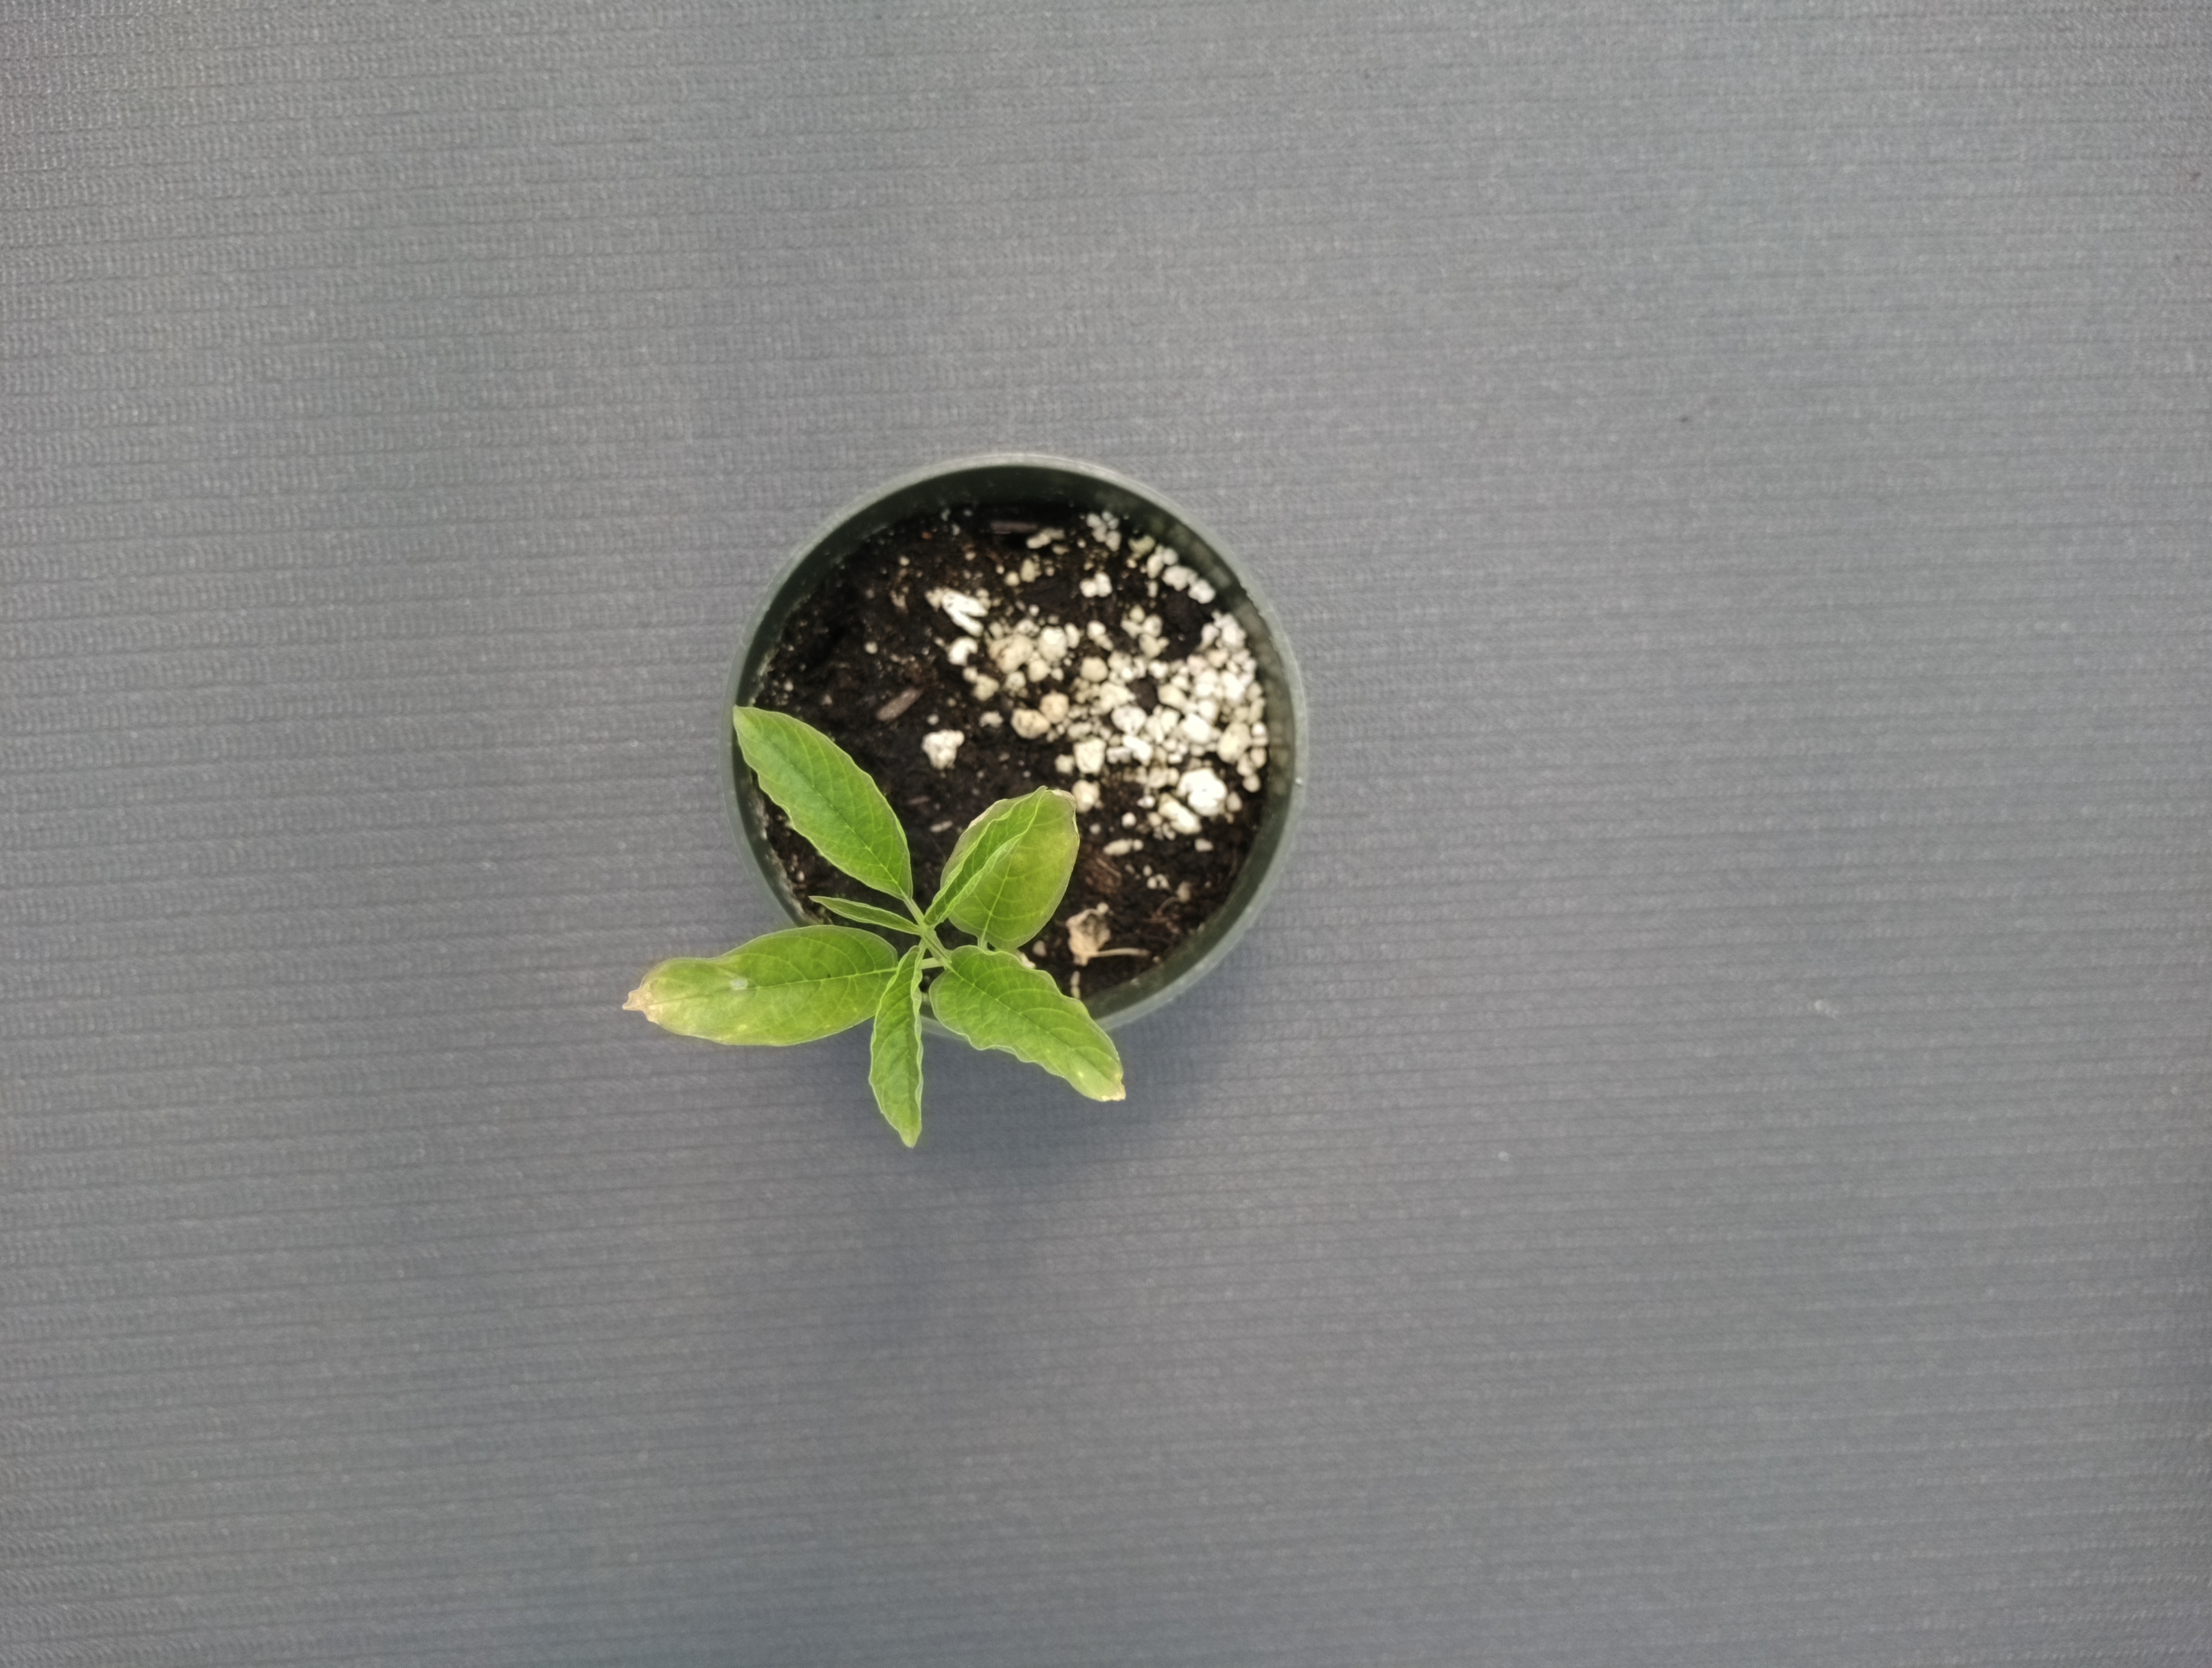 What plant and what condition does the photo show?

waterhemp, healthy untreated
